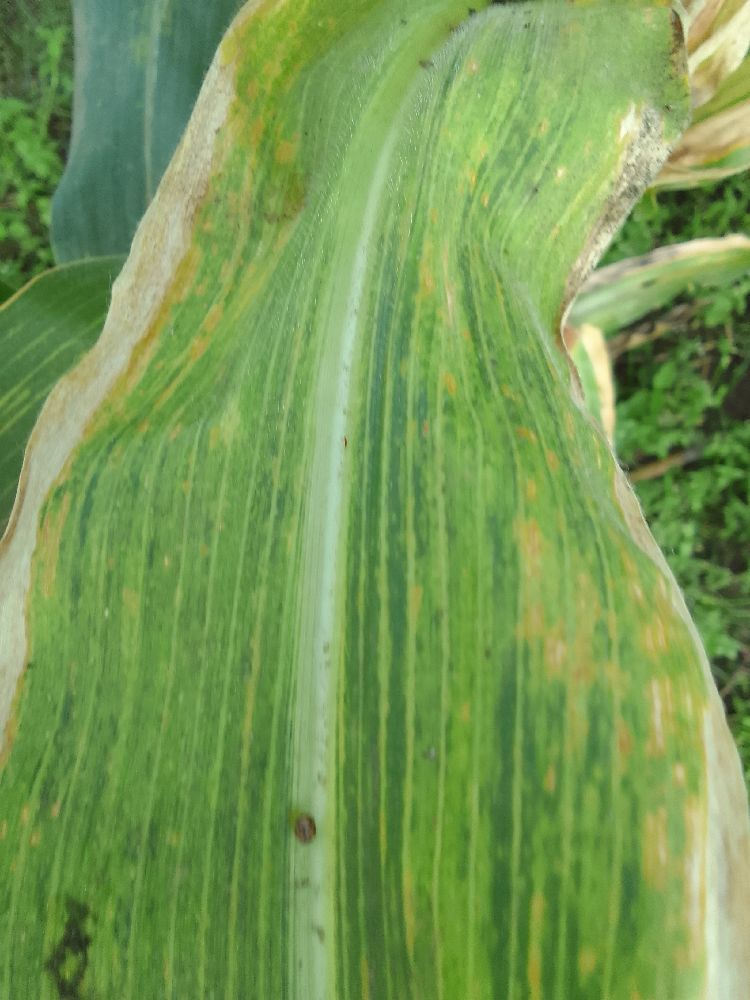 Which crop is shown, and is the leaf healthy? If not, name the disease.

maize, maize lethal necrosis
